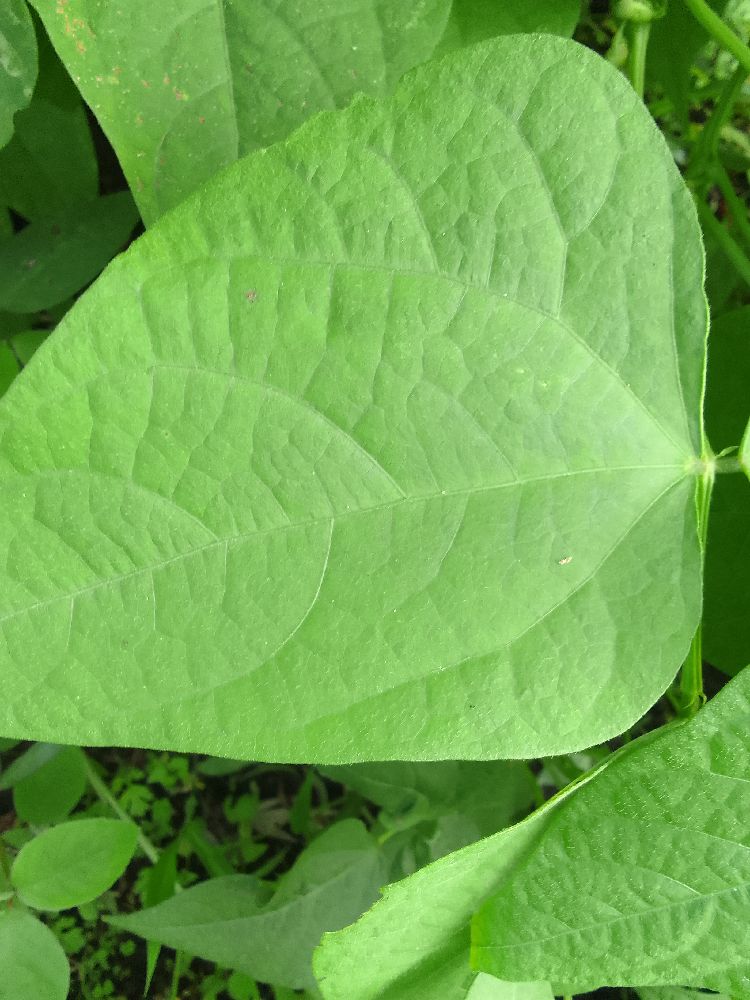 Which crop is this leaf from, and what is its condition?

common bean, healthy
